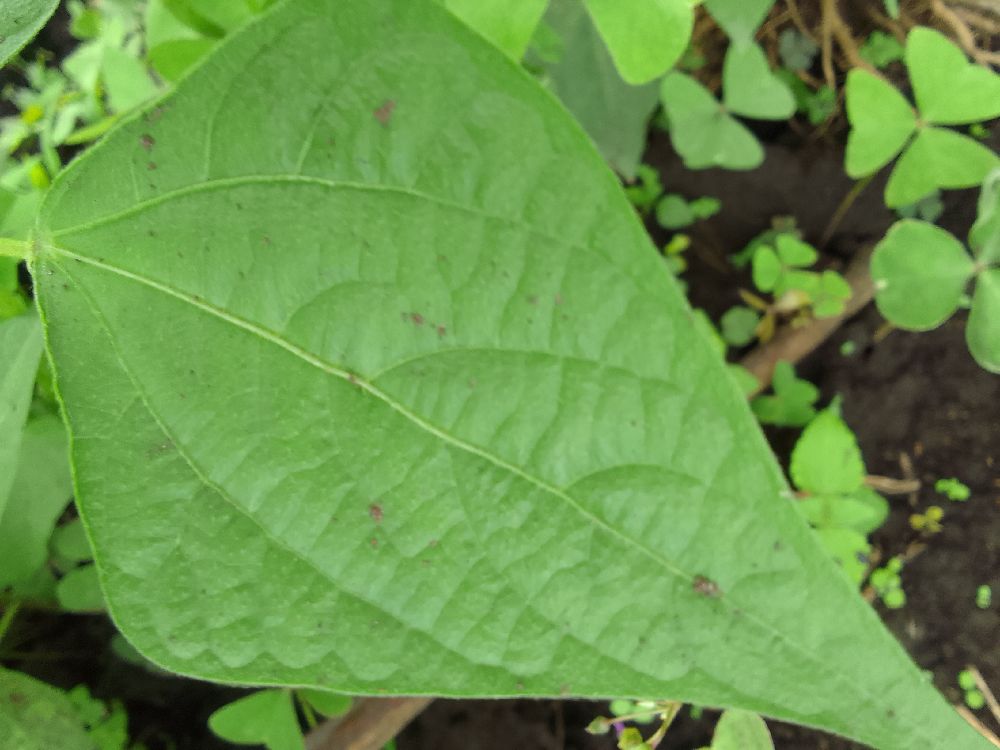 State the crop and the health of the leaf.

common bean, healthy
